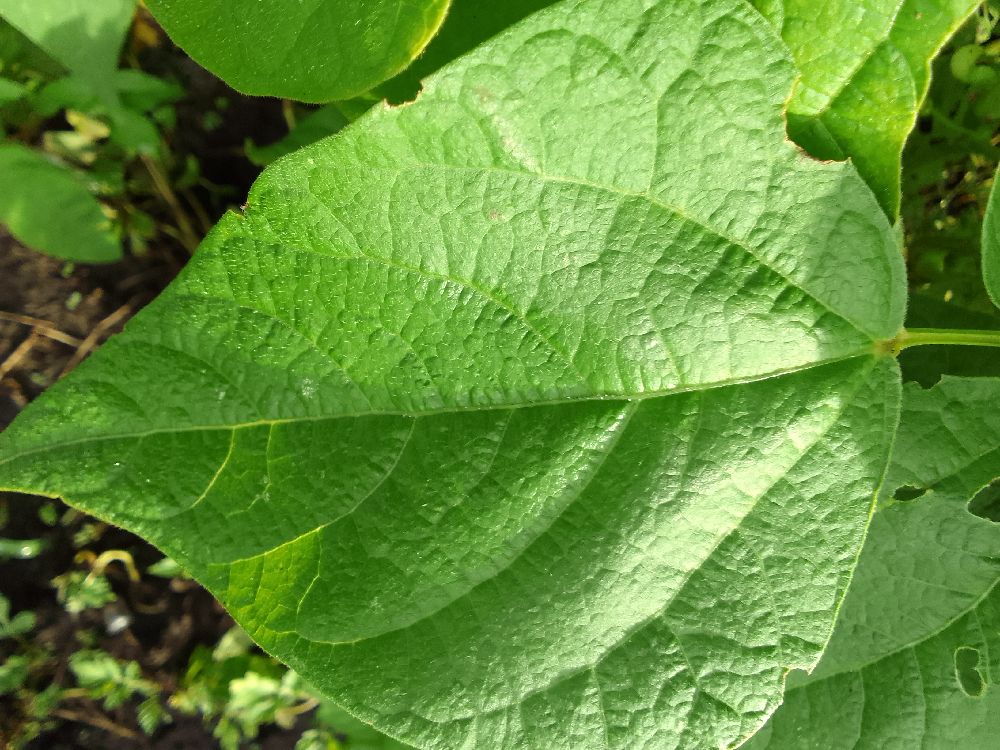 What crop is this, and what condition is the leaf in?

common bean, healthy
